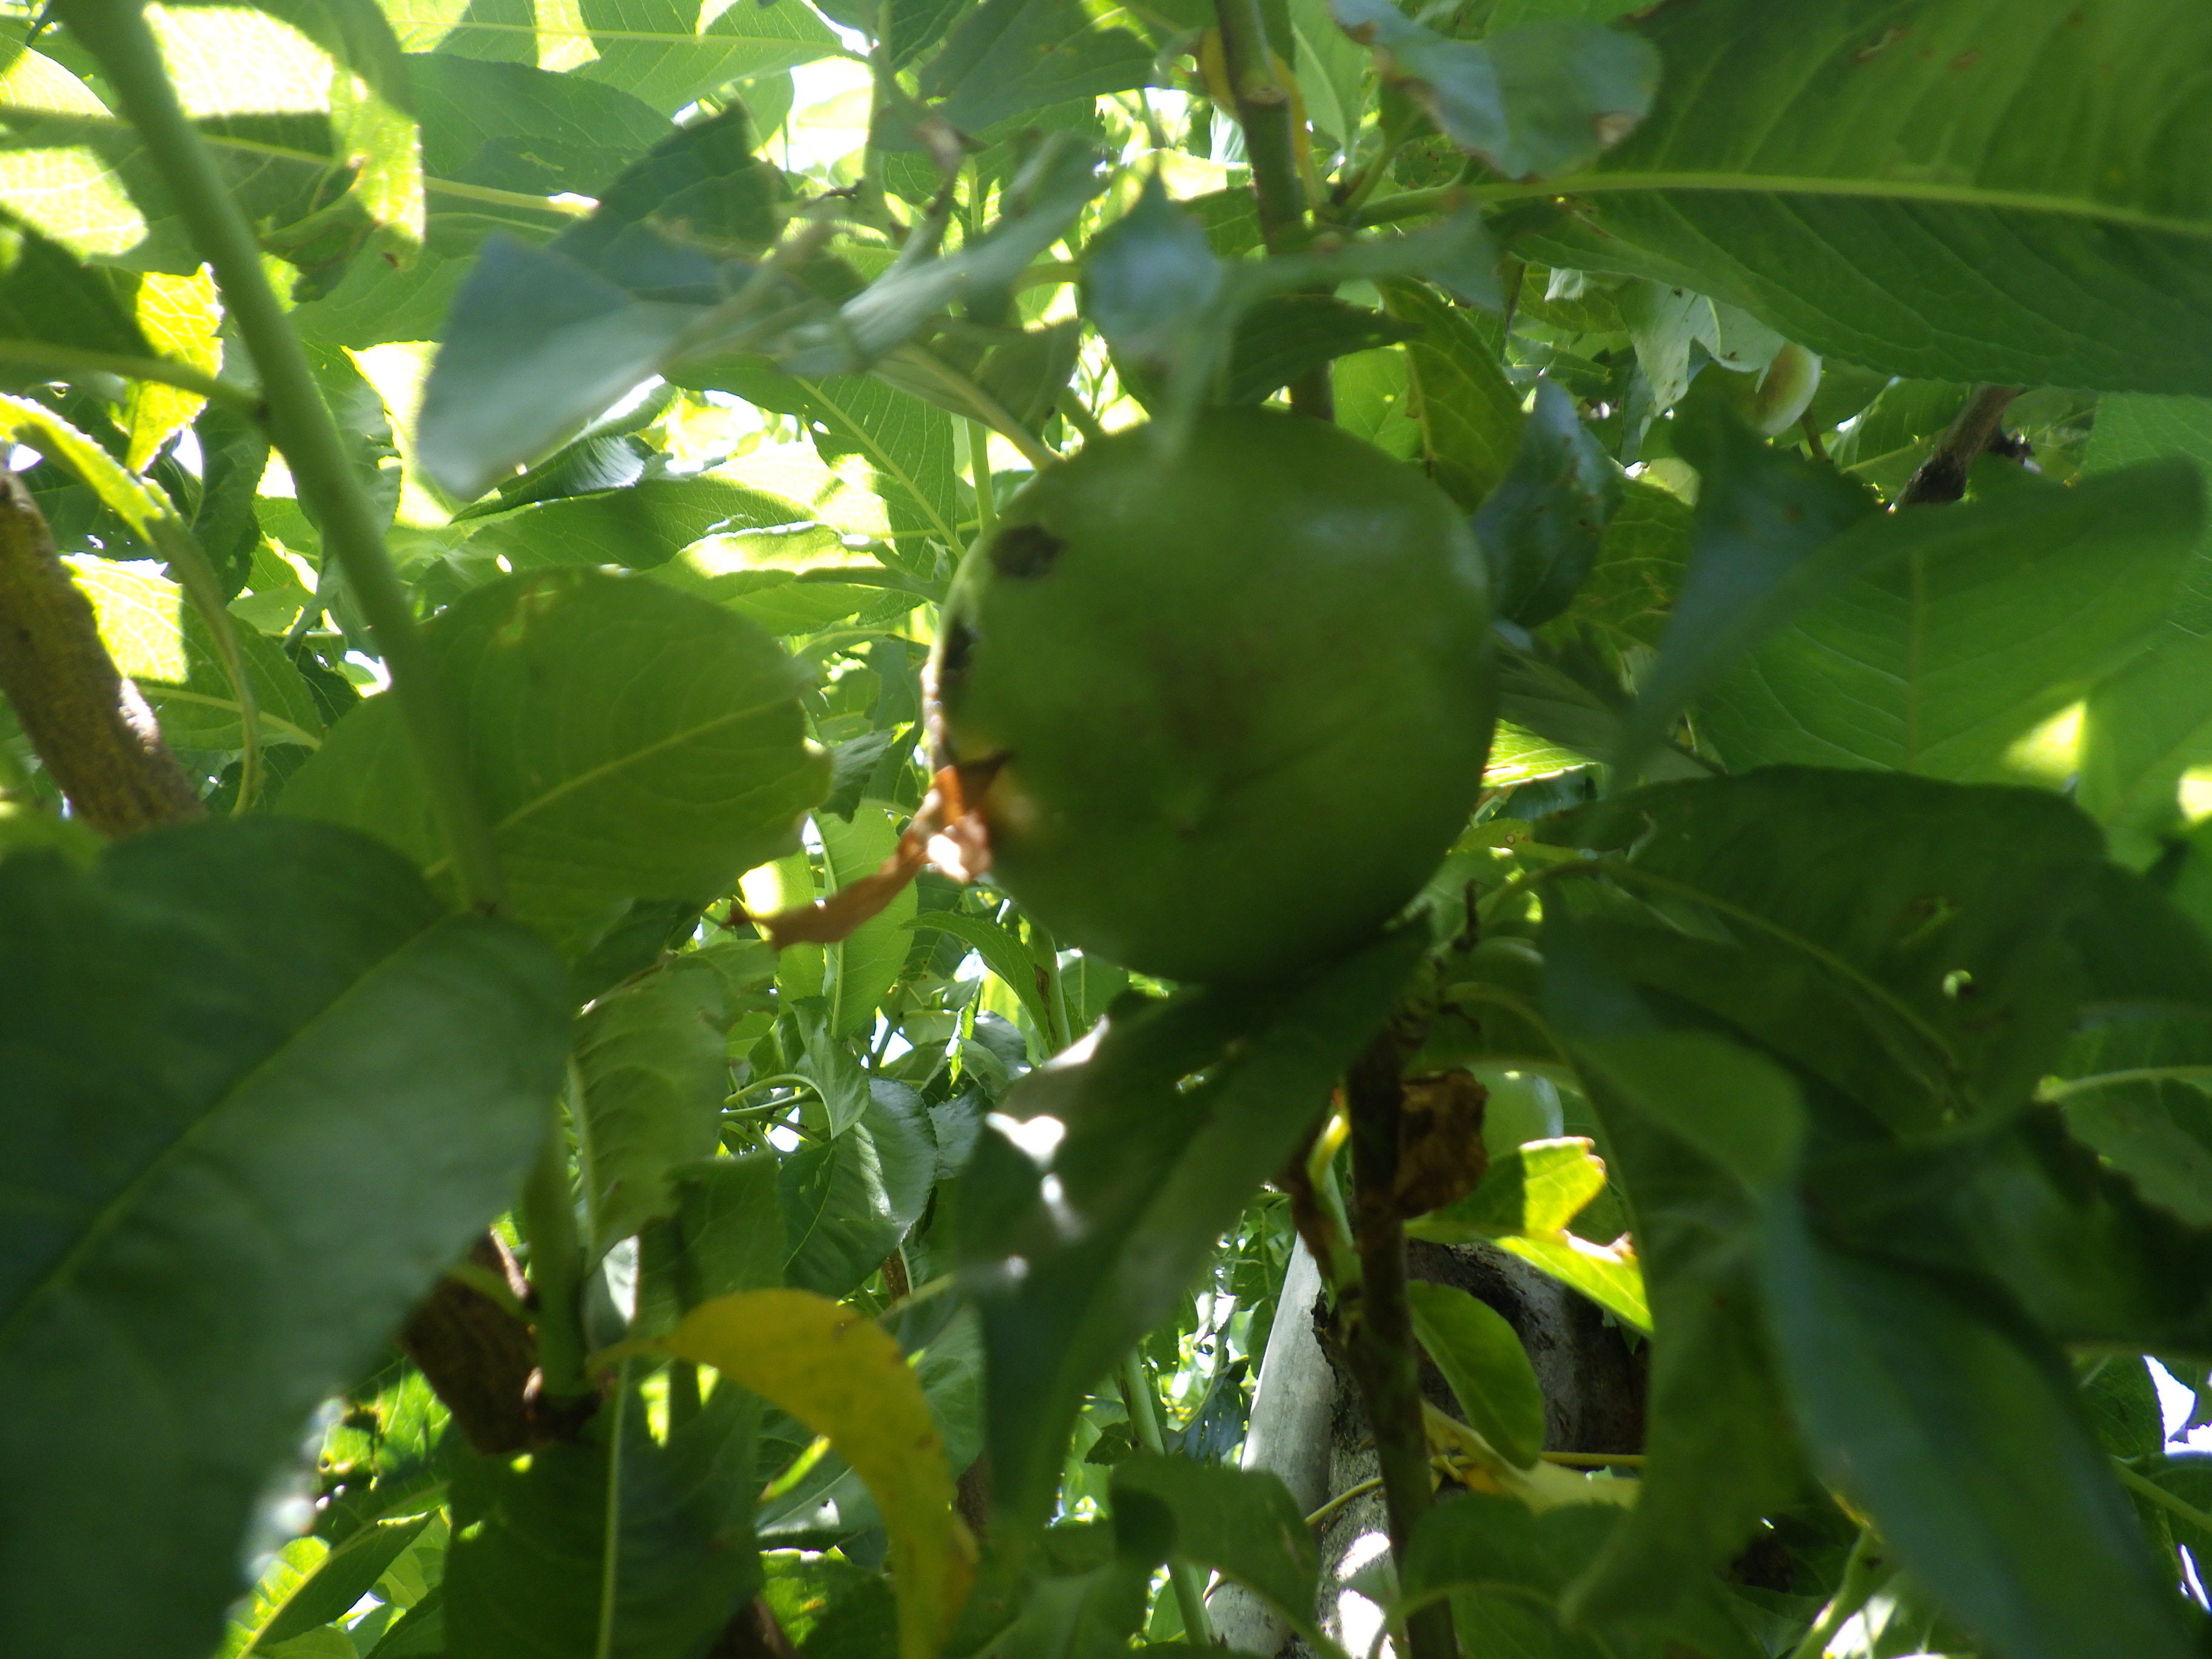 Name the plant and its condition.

peach, mechanical damage, phytophagous, shot hole disease
